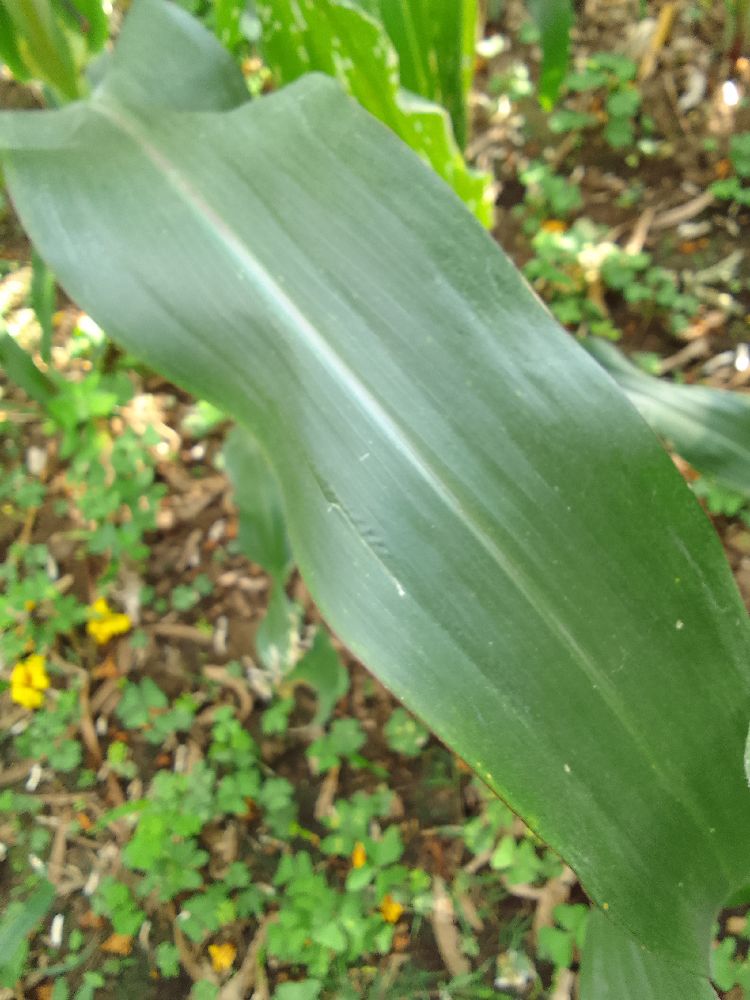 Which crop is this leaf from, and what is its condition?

maize, healthy
